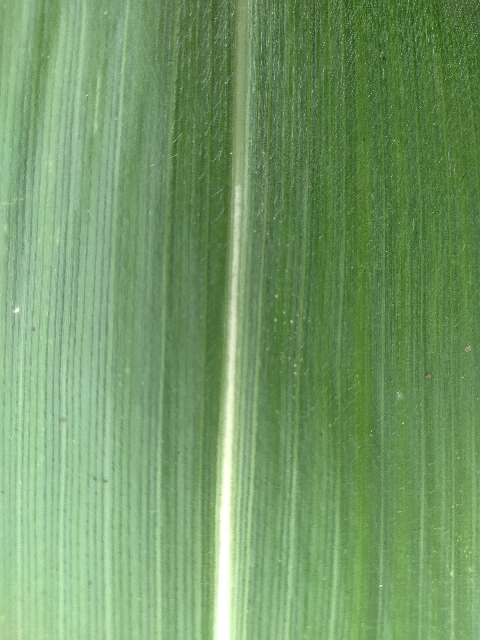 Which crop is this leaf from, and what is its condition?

maize, healthy
